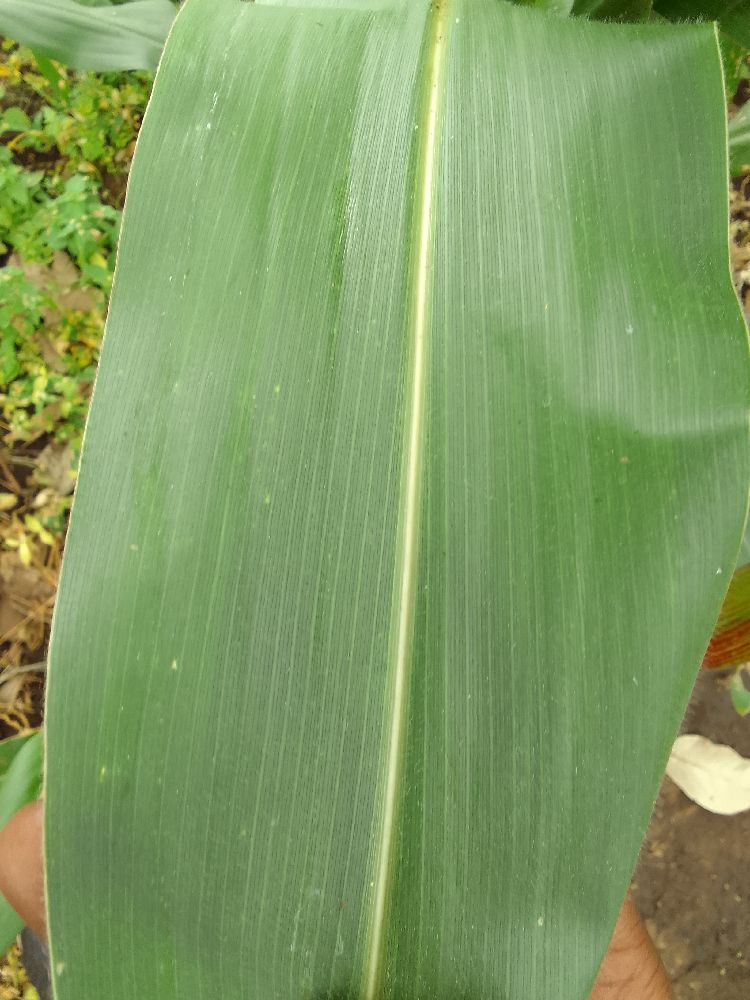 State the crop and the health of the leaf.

maize, healthy
